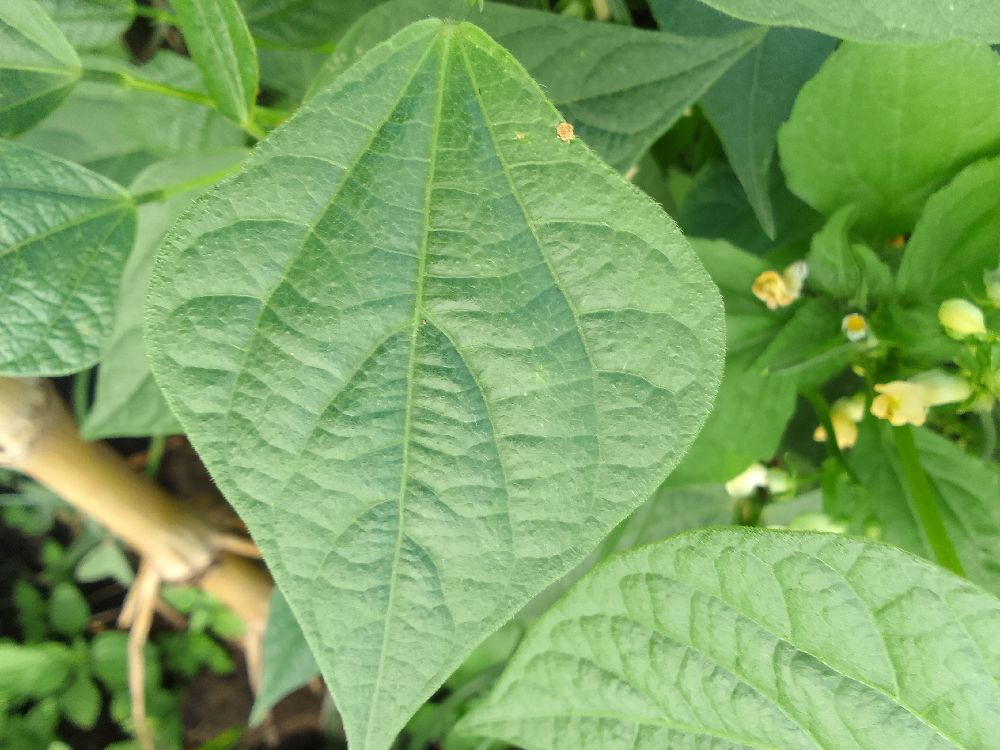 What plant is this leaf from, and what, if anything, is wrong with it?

common bean, healthy
